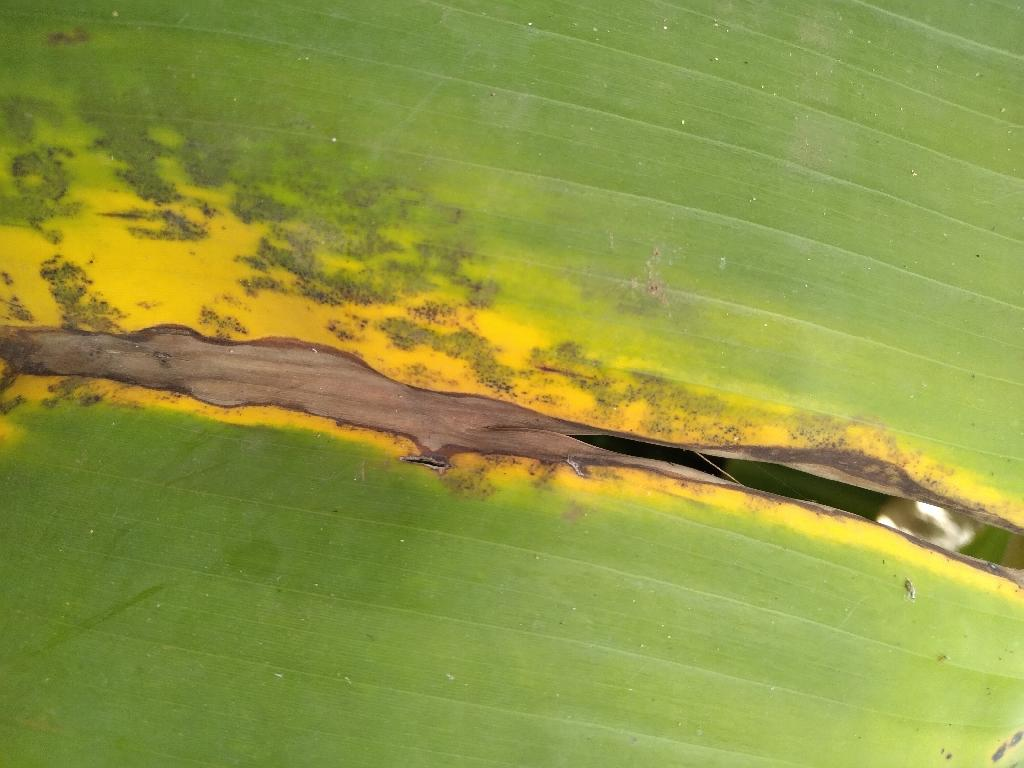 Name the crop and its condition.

banana, black sigatoka
